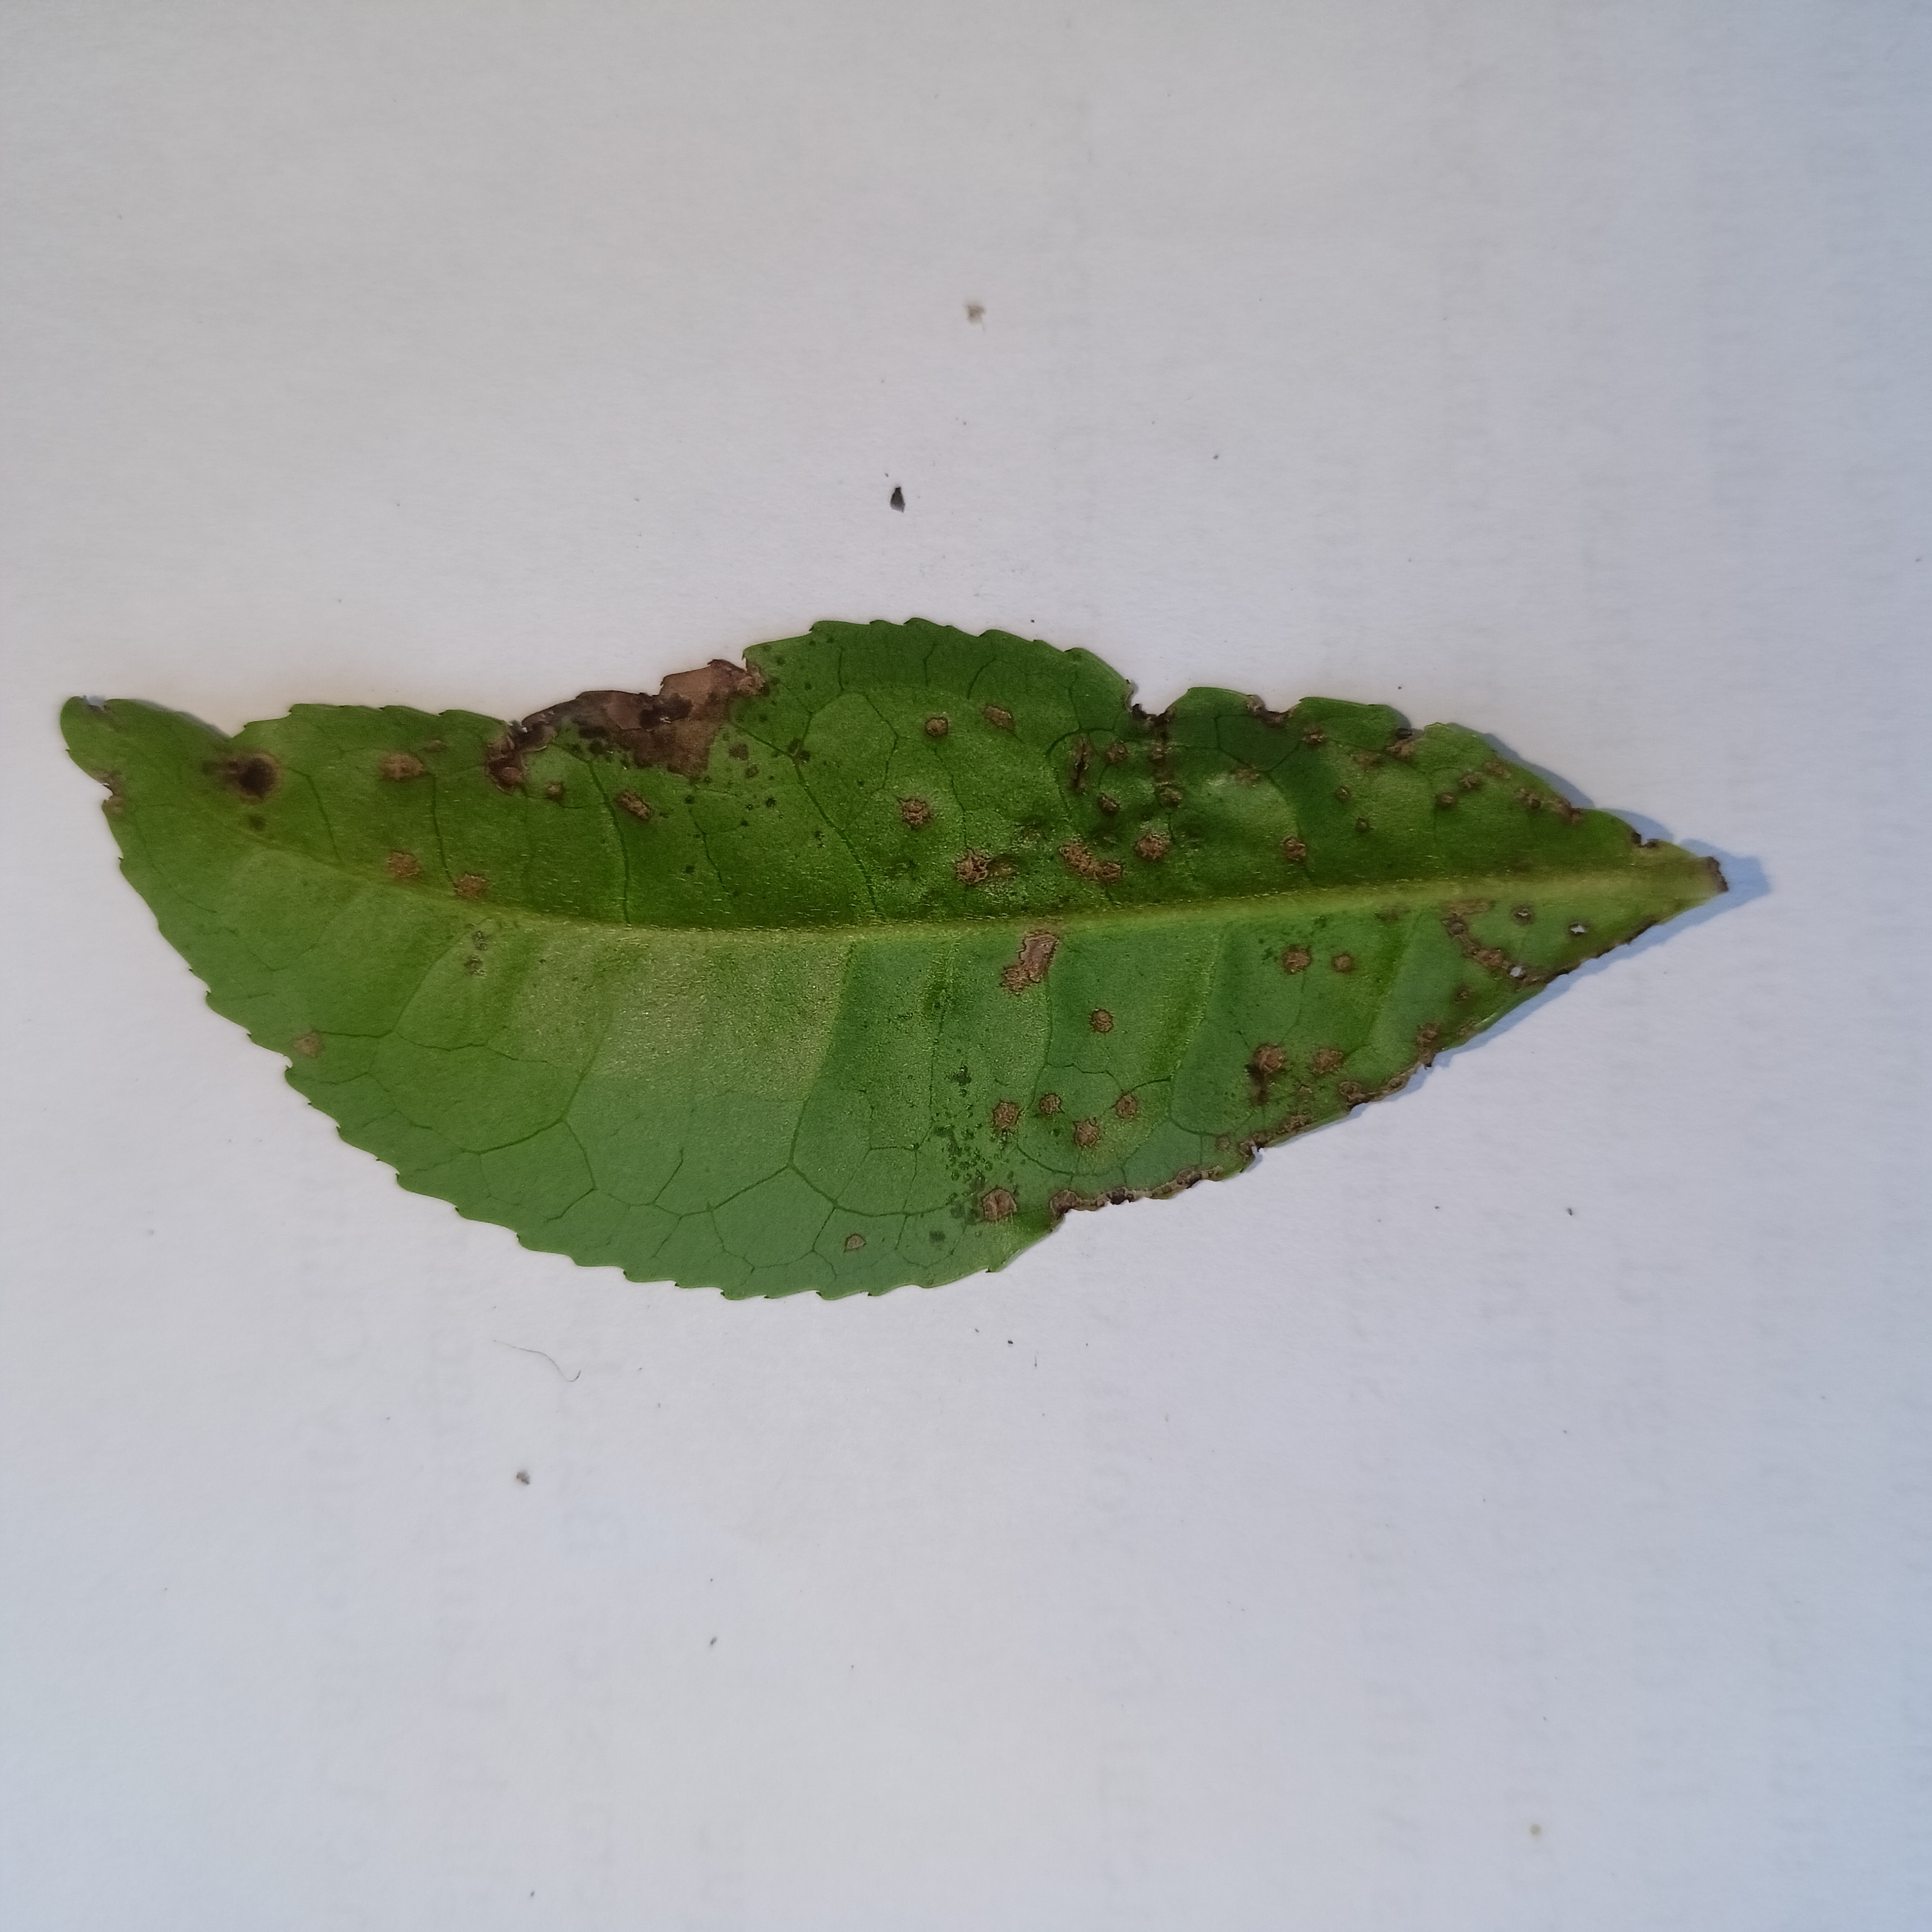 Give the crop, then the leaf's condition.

tea, helopeltis
